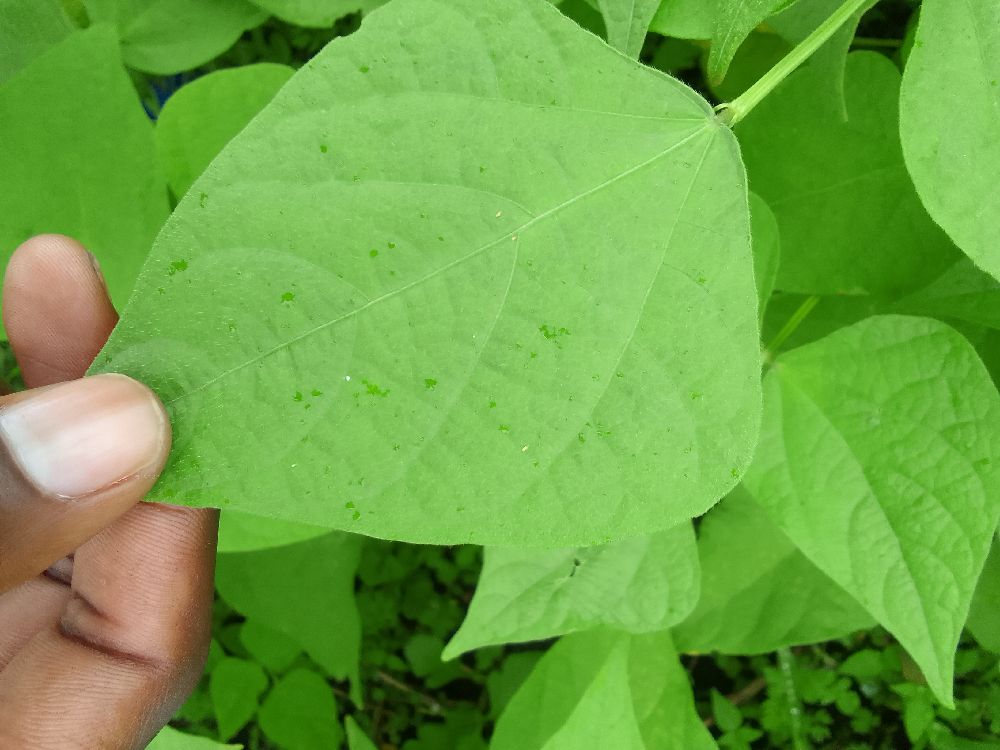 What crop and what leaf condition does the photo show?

common bean, healthy
